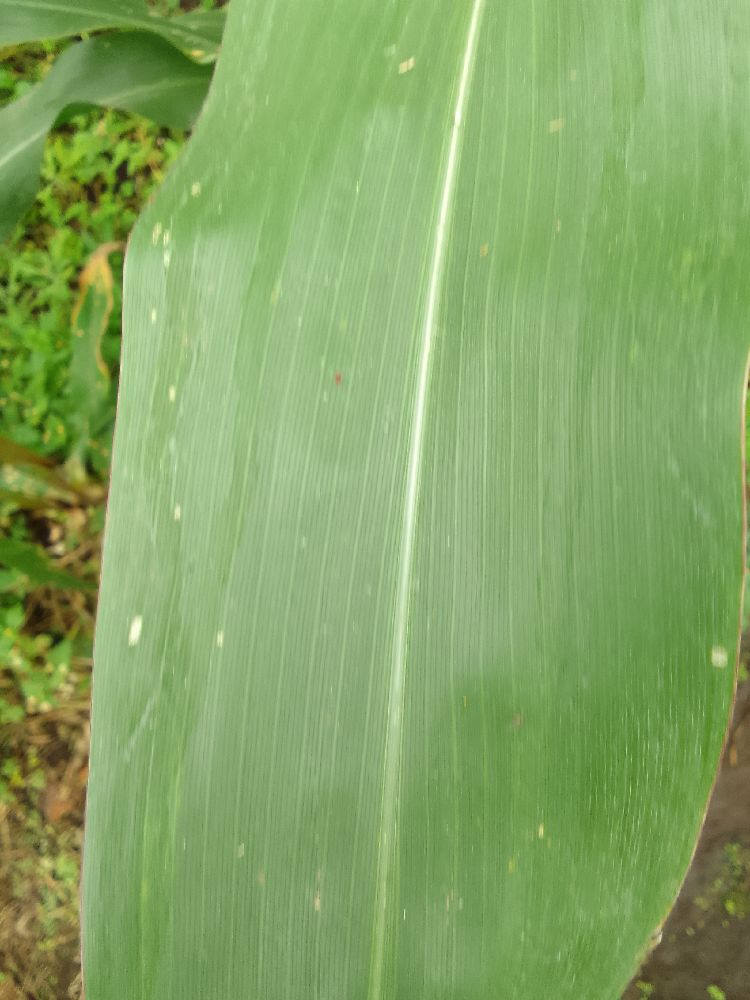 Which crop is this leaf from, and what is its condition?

maize, healthy
